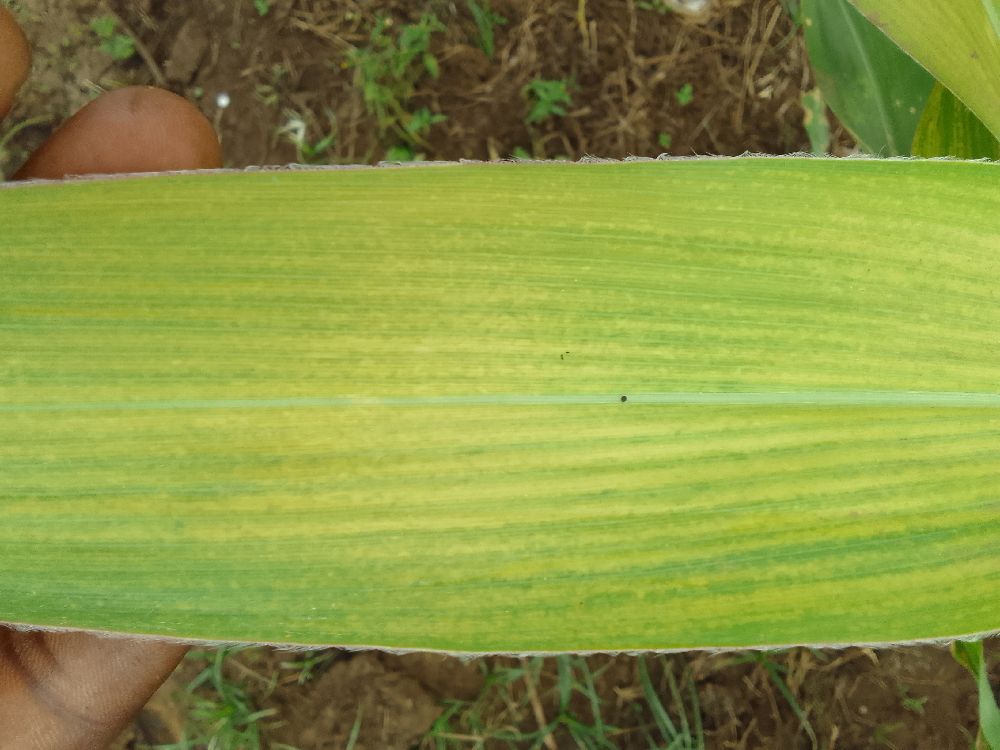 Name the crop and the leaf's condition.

maize, maize lethal necrosis
